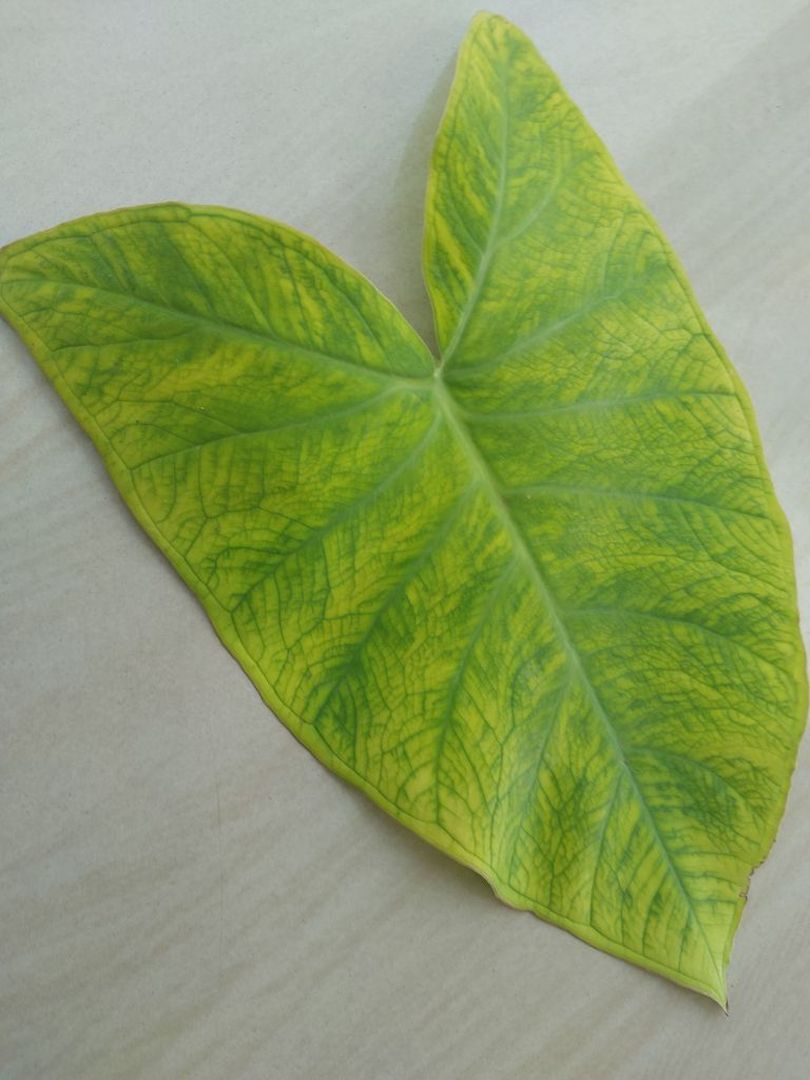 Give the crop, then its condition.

taro, mosaic
